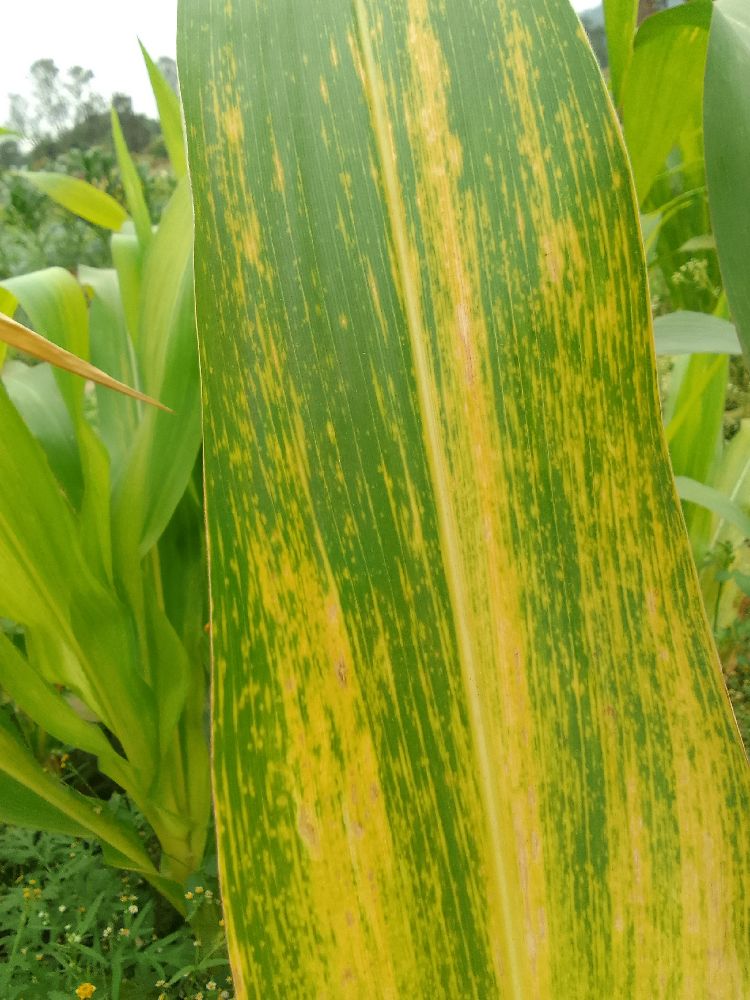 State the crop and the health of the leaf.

maize, maize lethal necrosis
